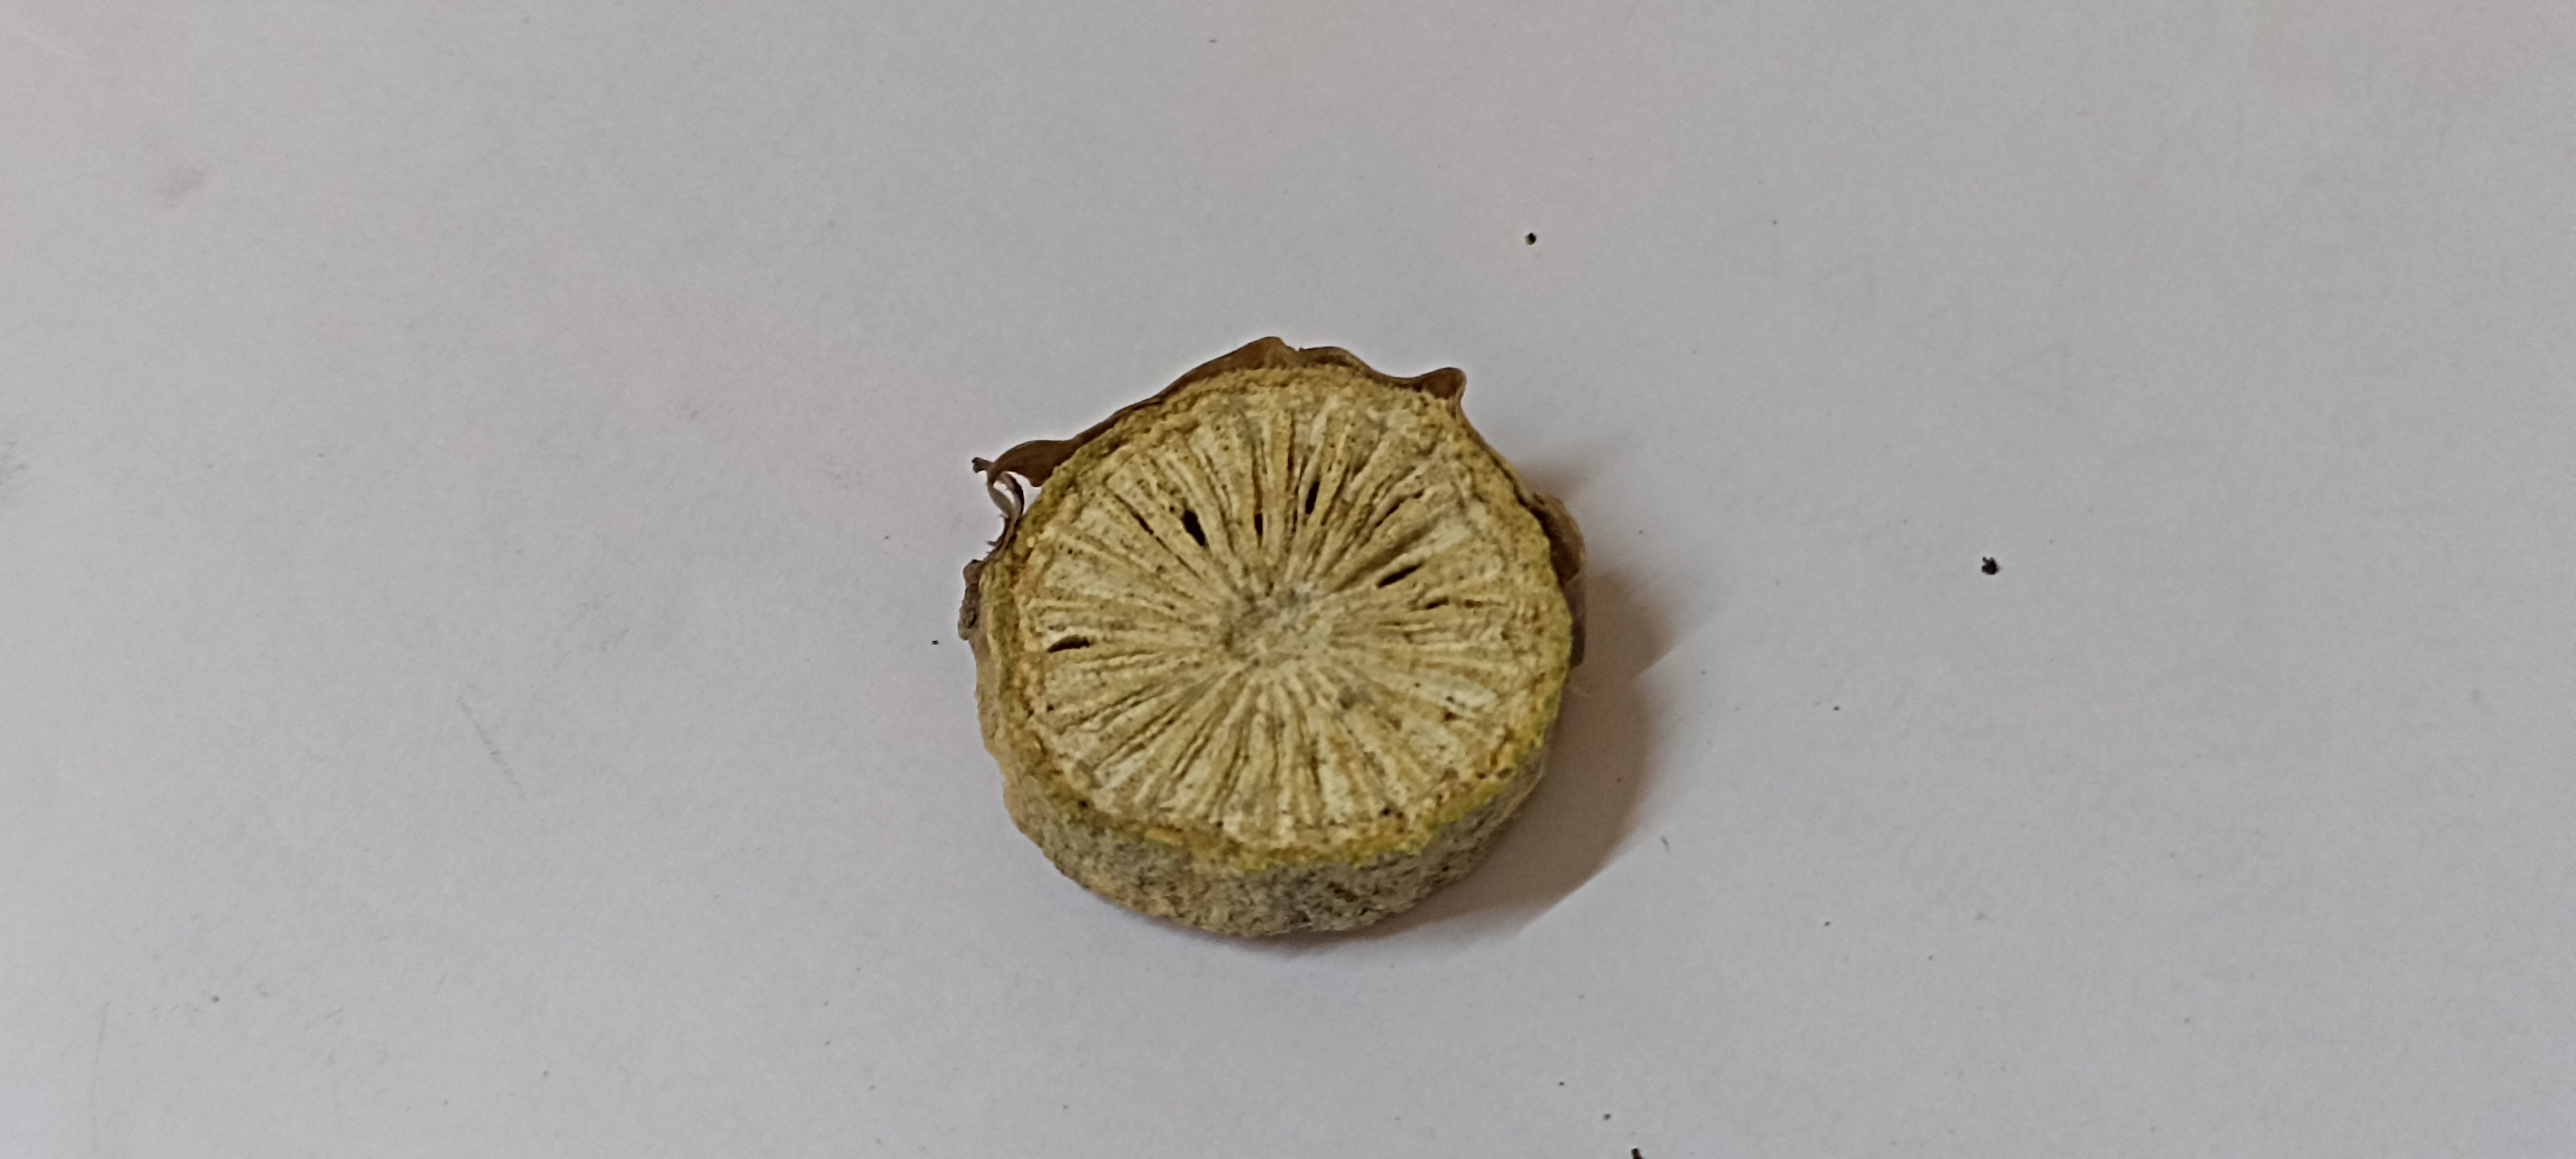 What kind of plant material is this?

gulvel
